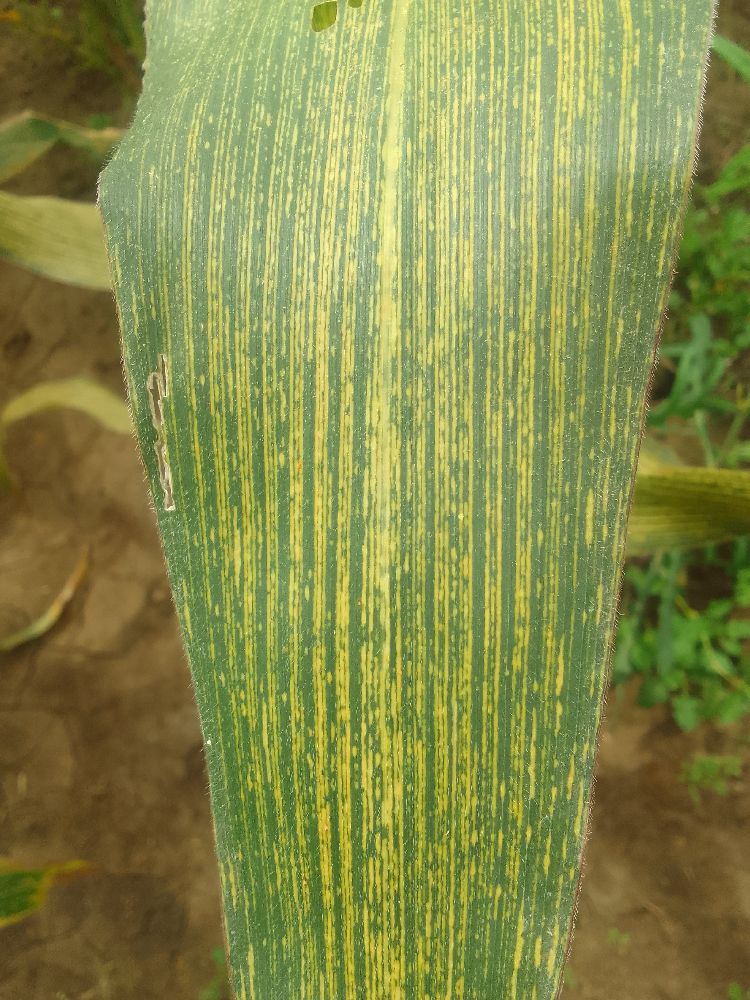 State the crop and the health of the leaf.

maize, maize streak virus
